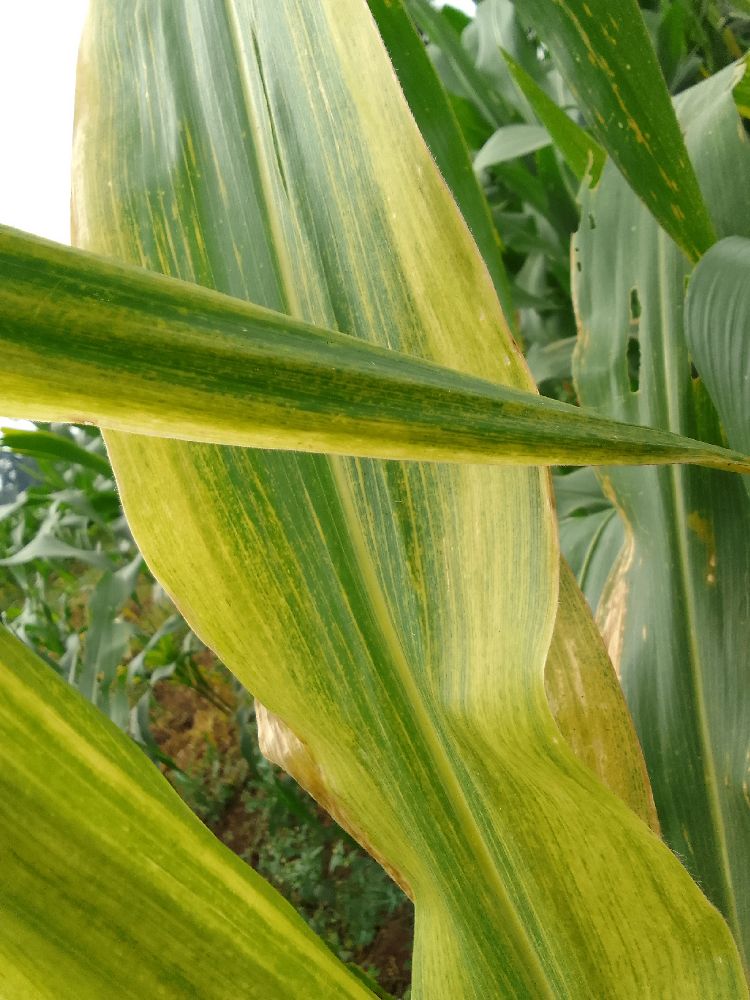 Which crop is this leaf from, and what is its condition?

maize, maize lethal necrosis
